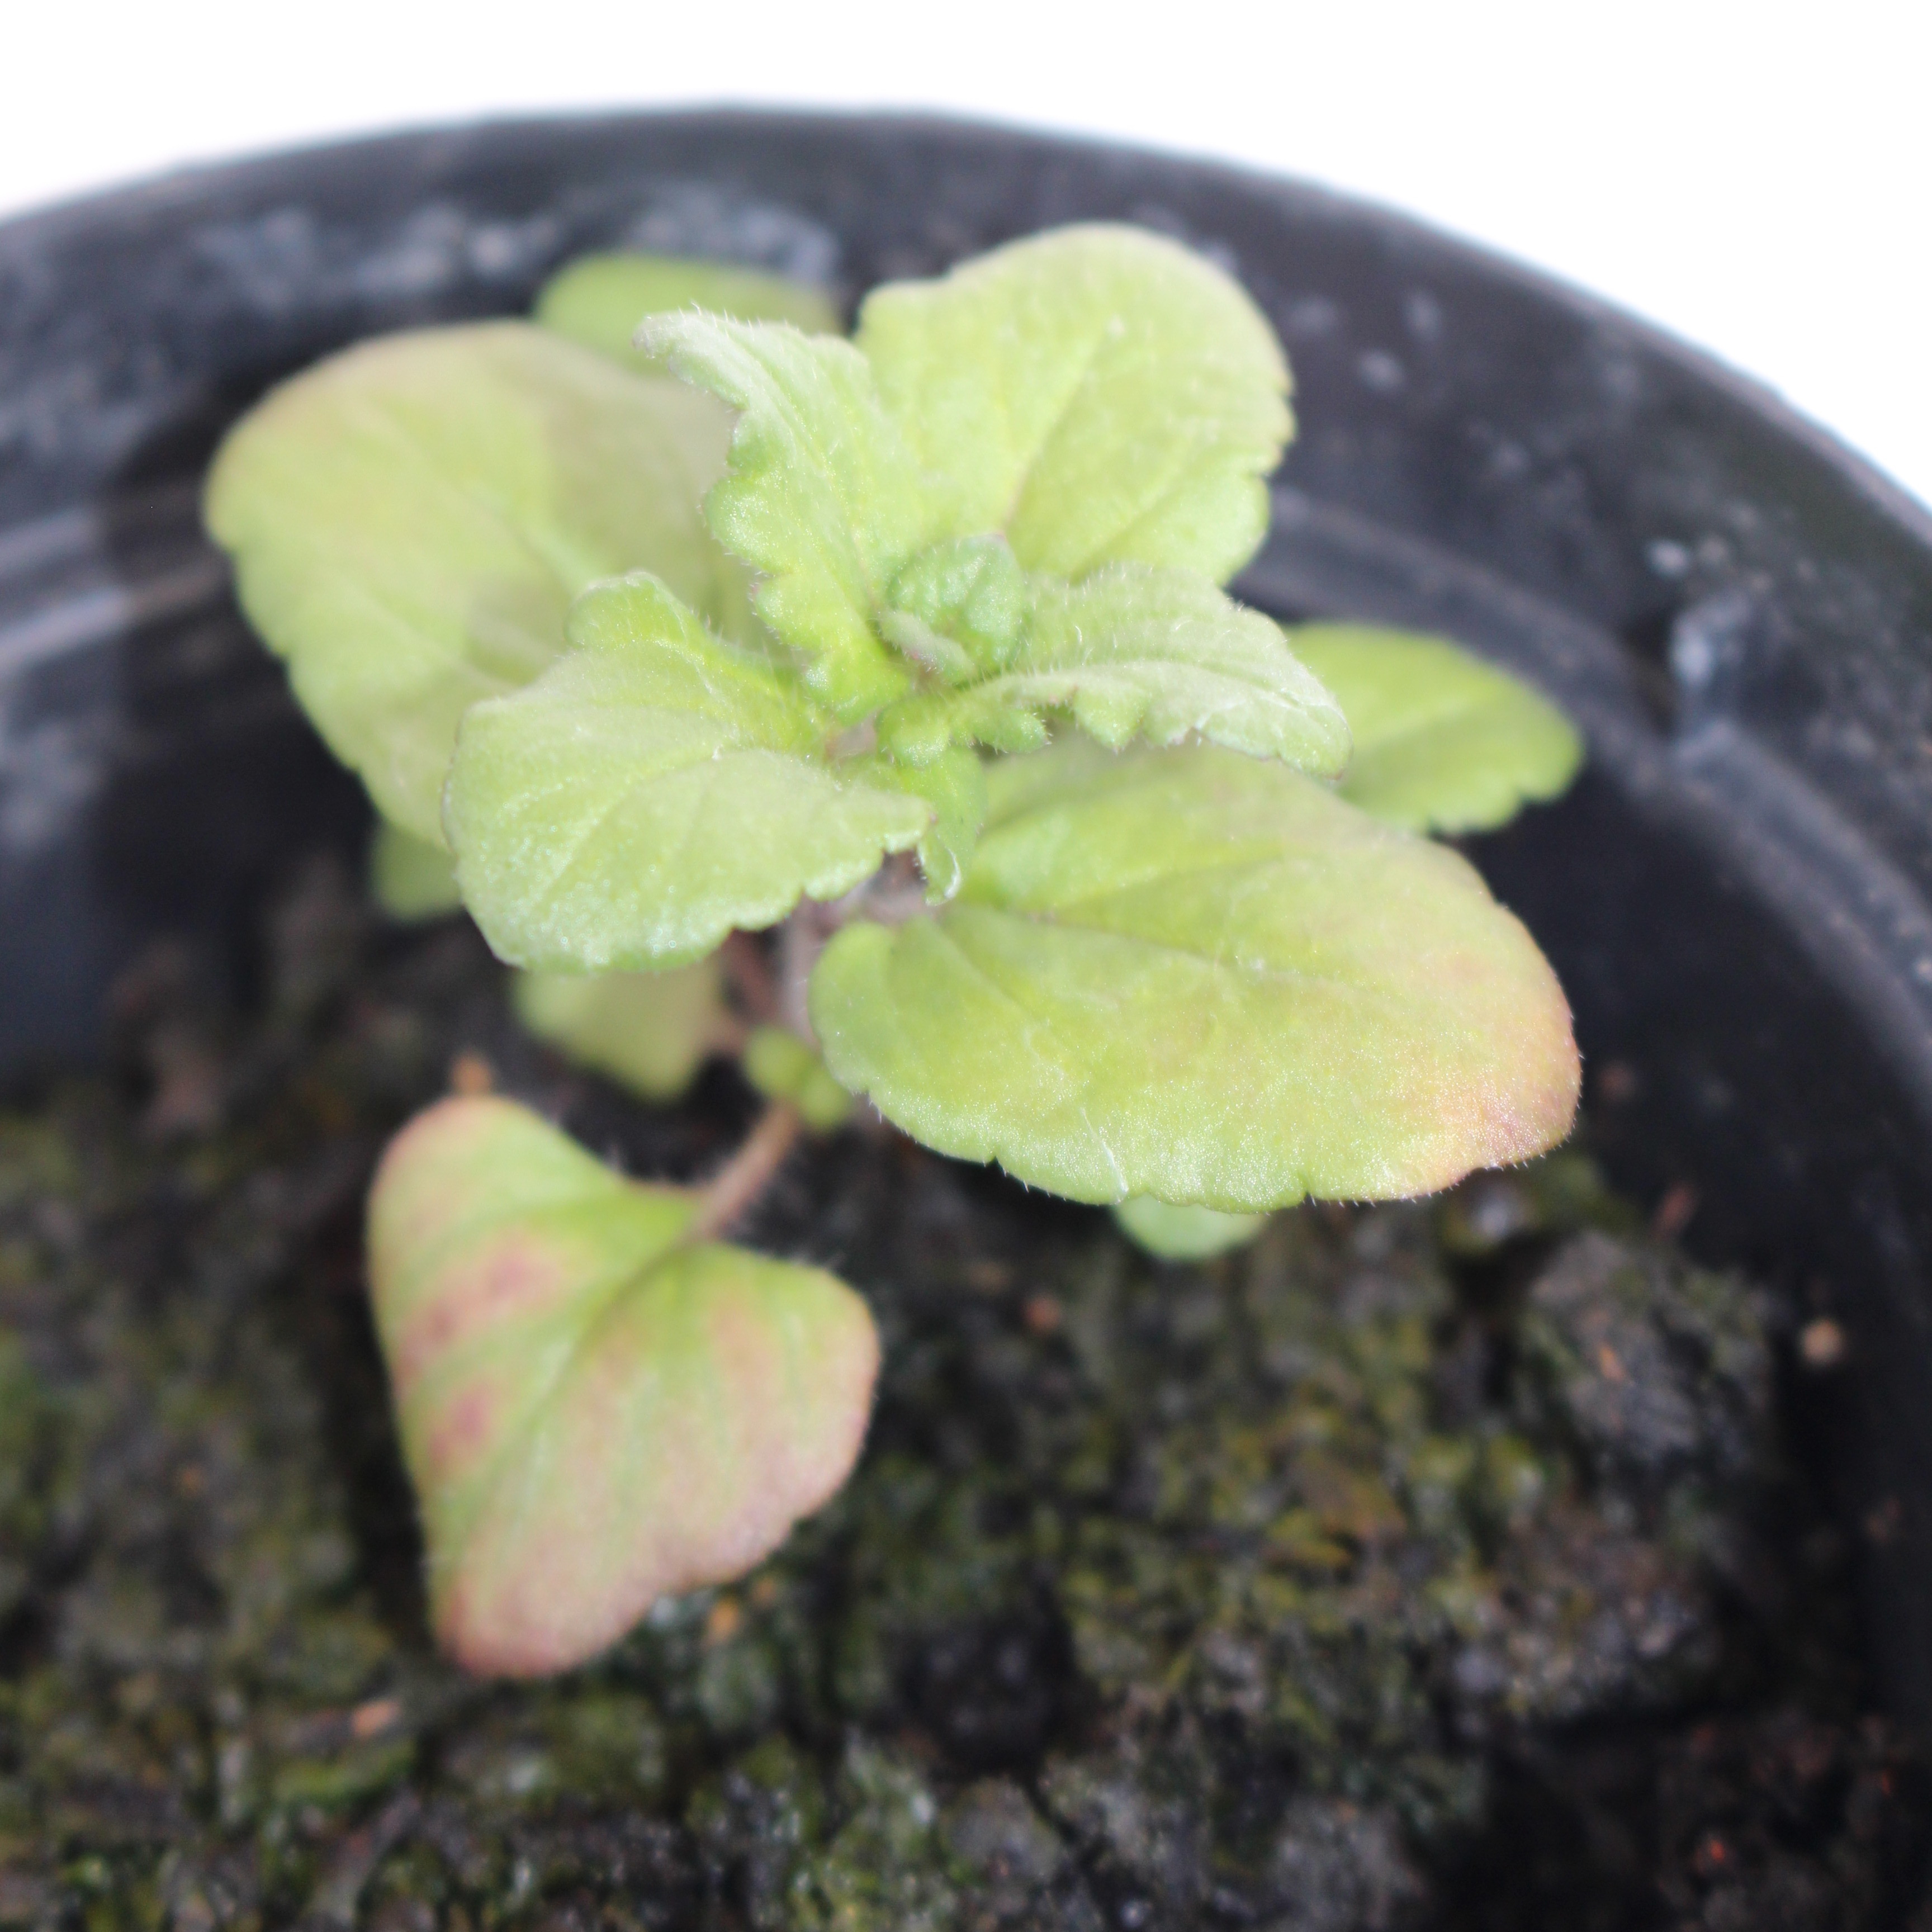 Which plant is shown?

Veronica persica
